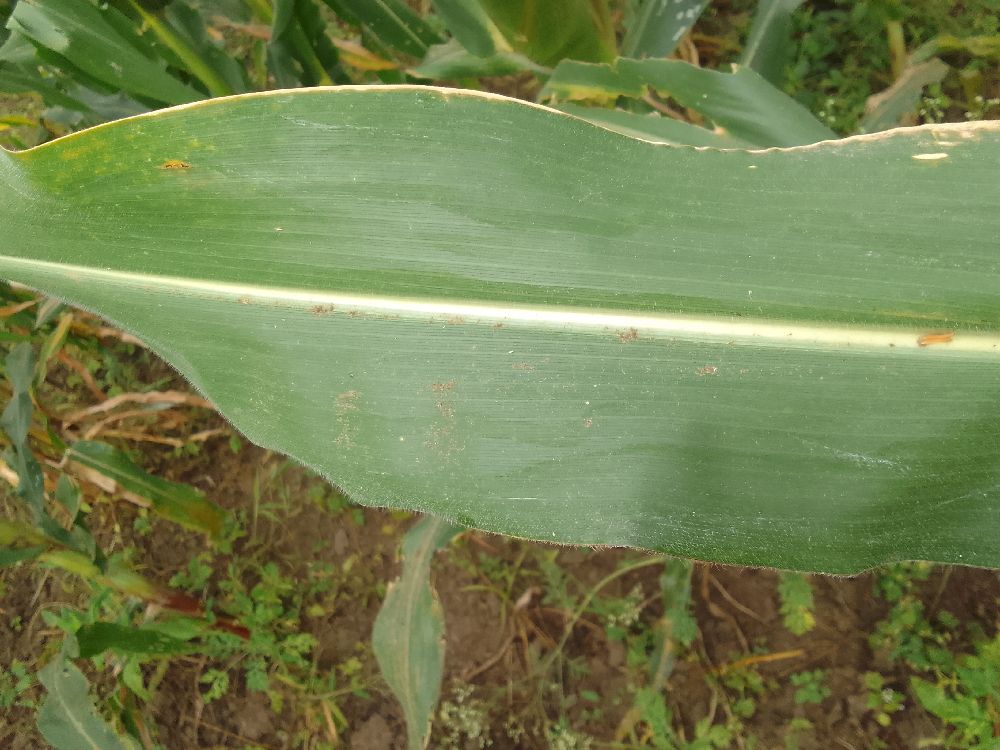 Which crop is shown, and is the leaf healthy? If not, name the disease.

maize, healthy
